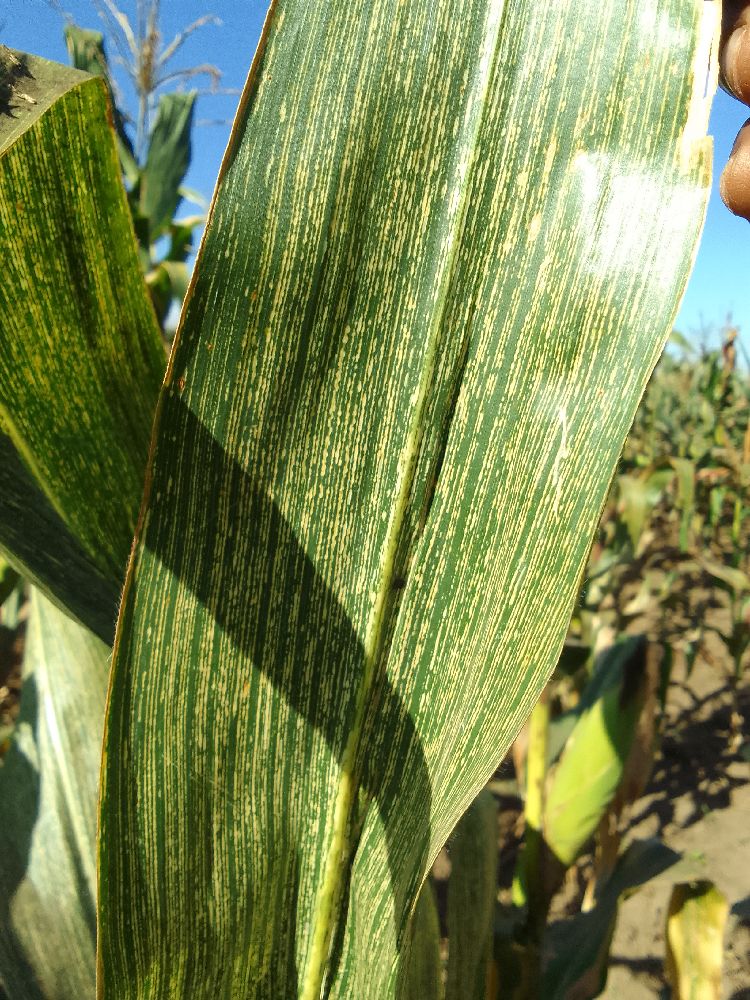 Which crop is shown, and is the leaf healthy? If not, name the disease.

maize, maize streak virus
